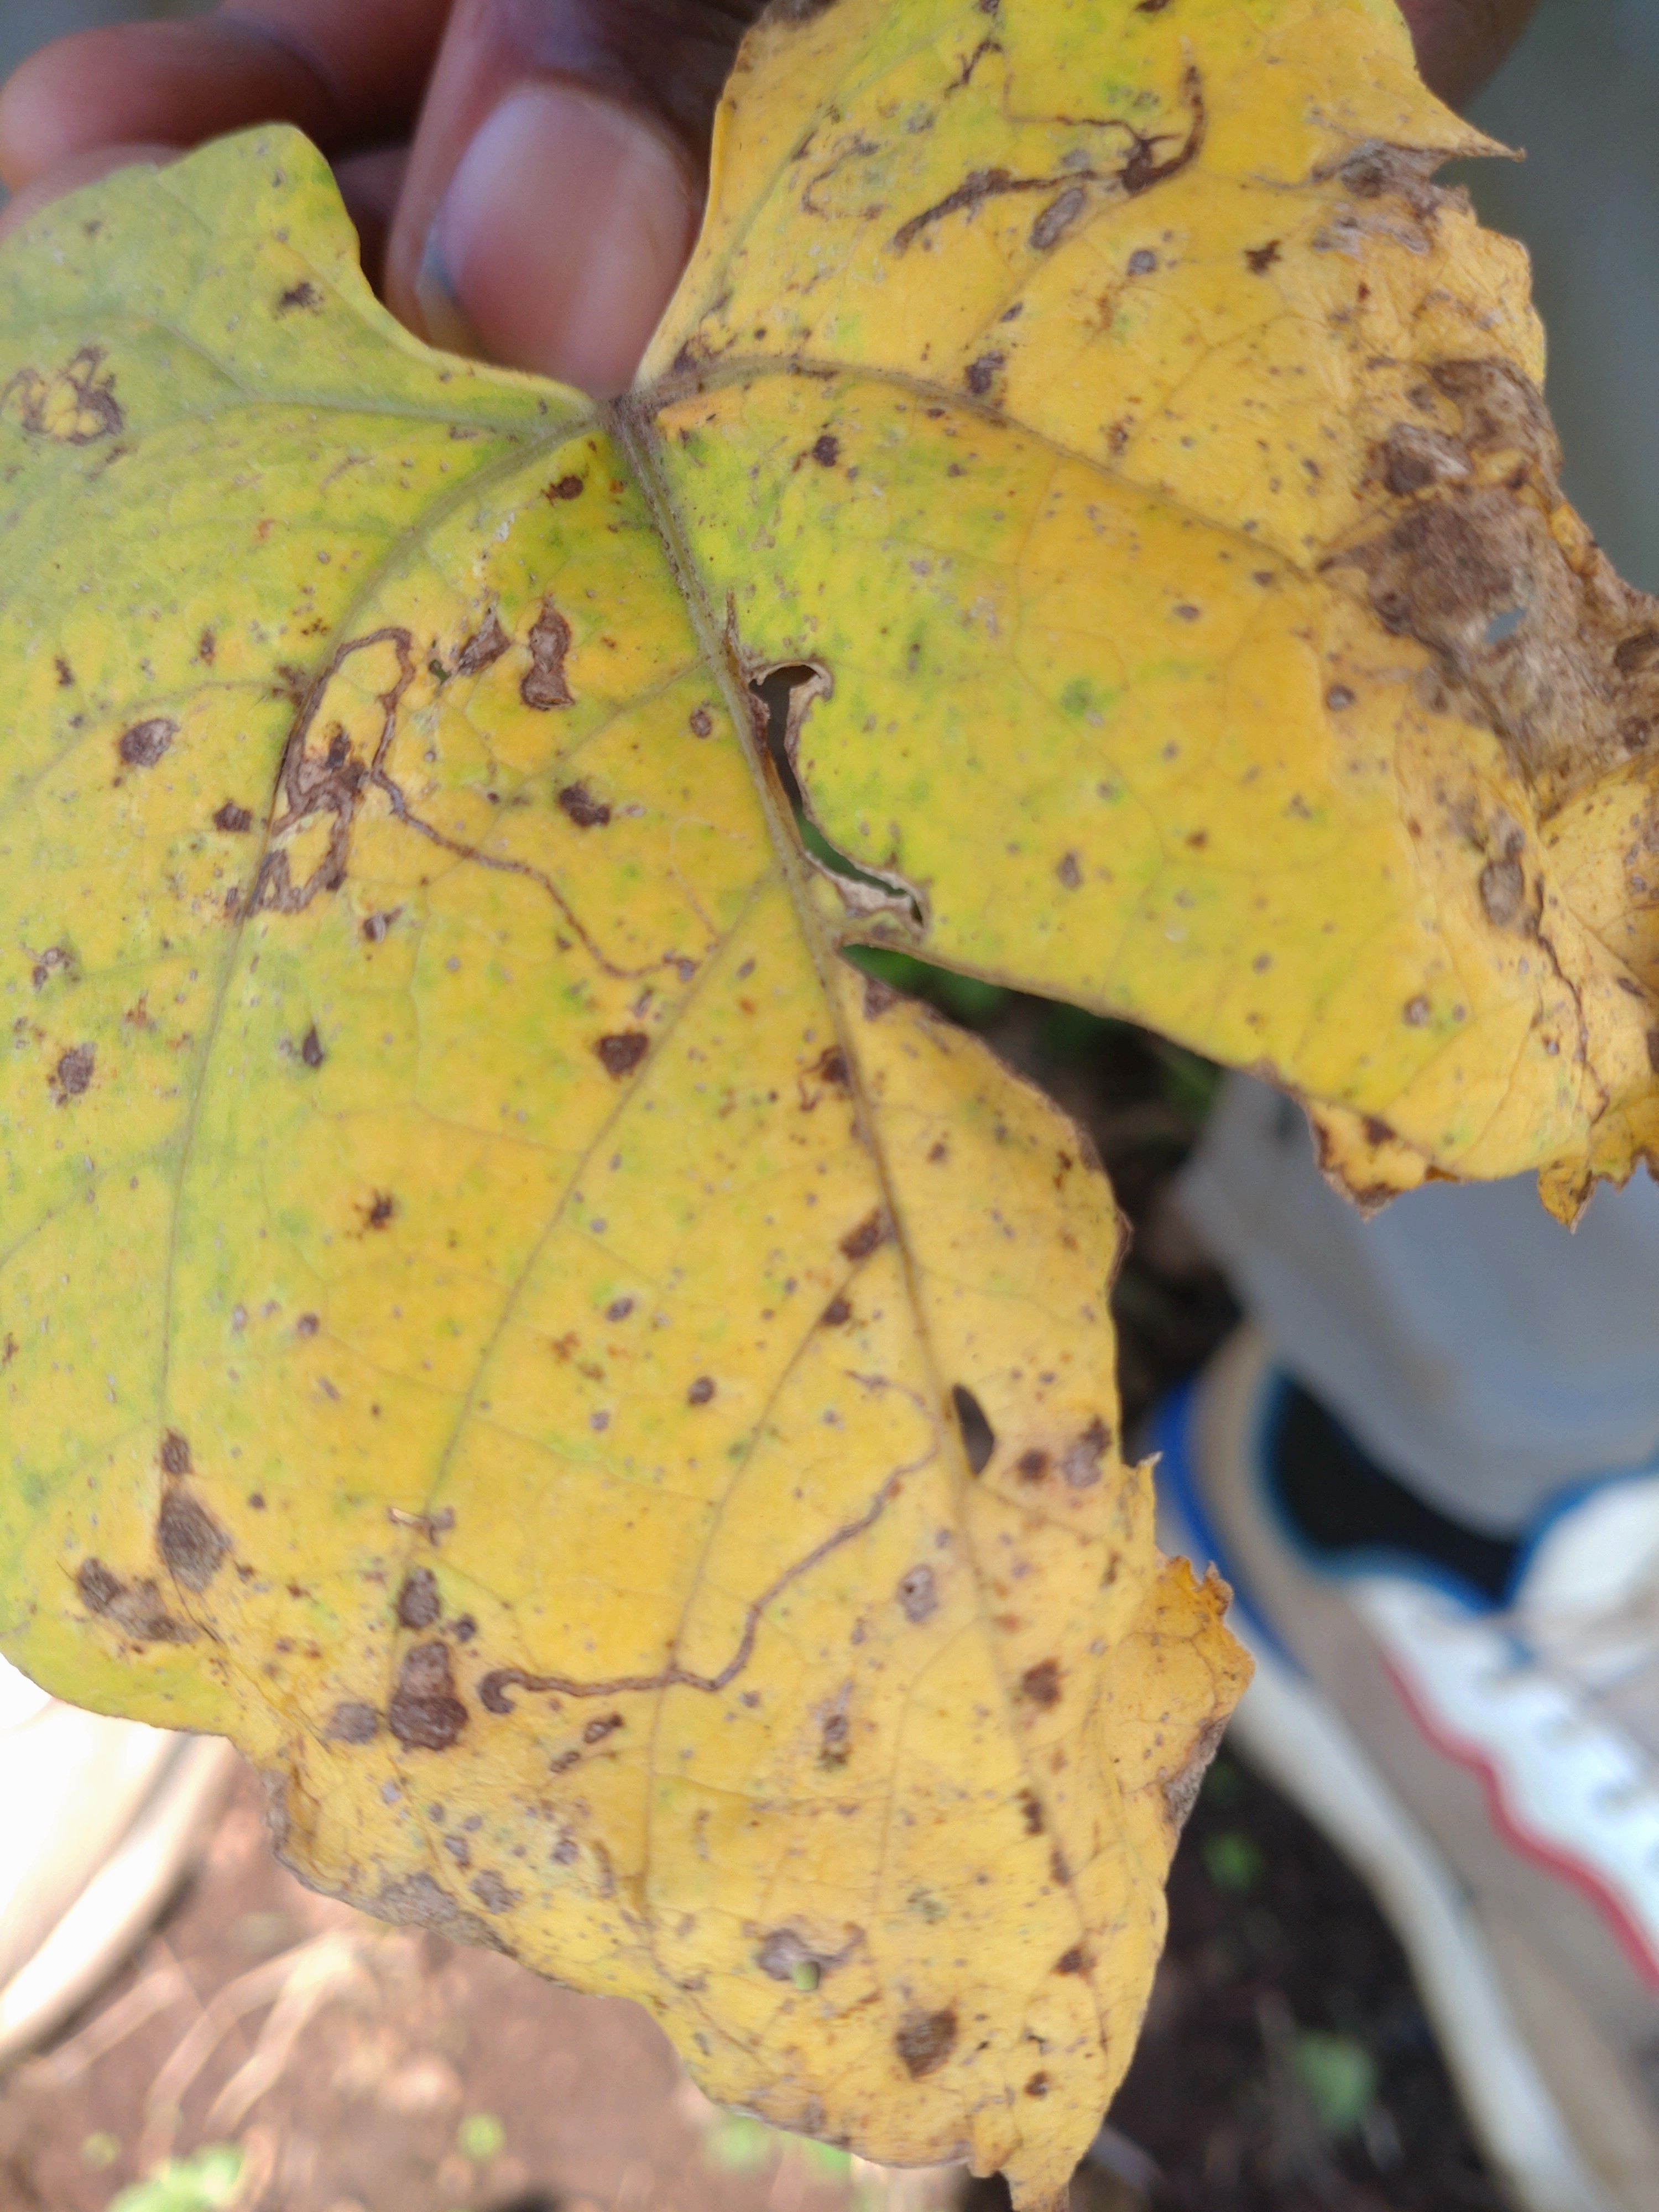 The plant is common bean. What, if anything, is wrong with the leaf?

anthracnose
